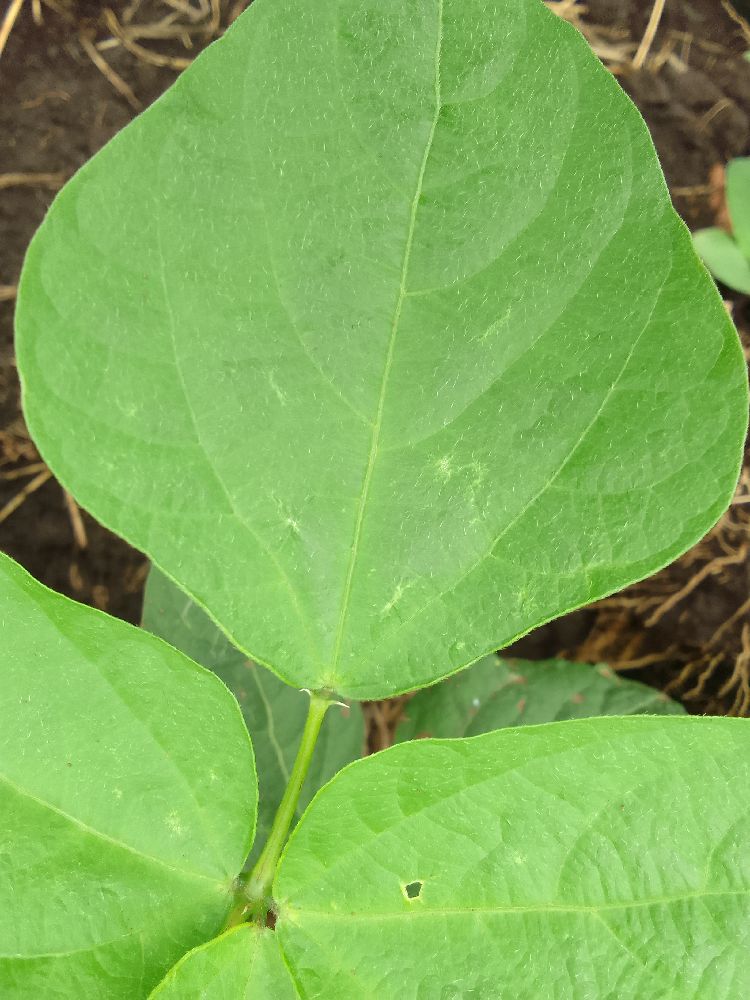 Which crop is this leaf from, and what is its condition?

common bean, healthy
